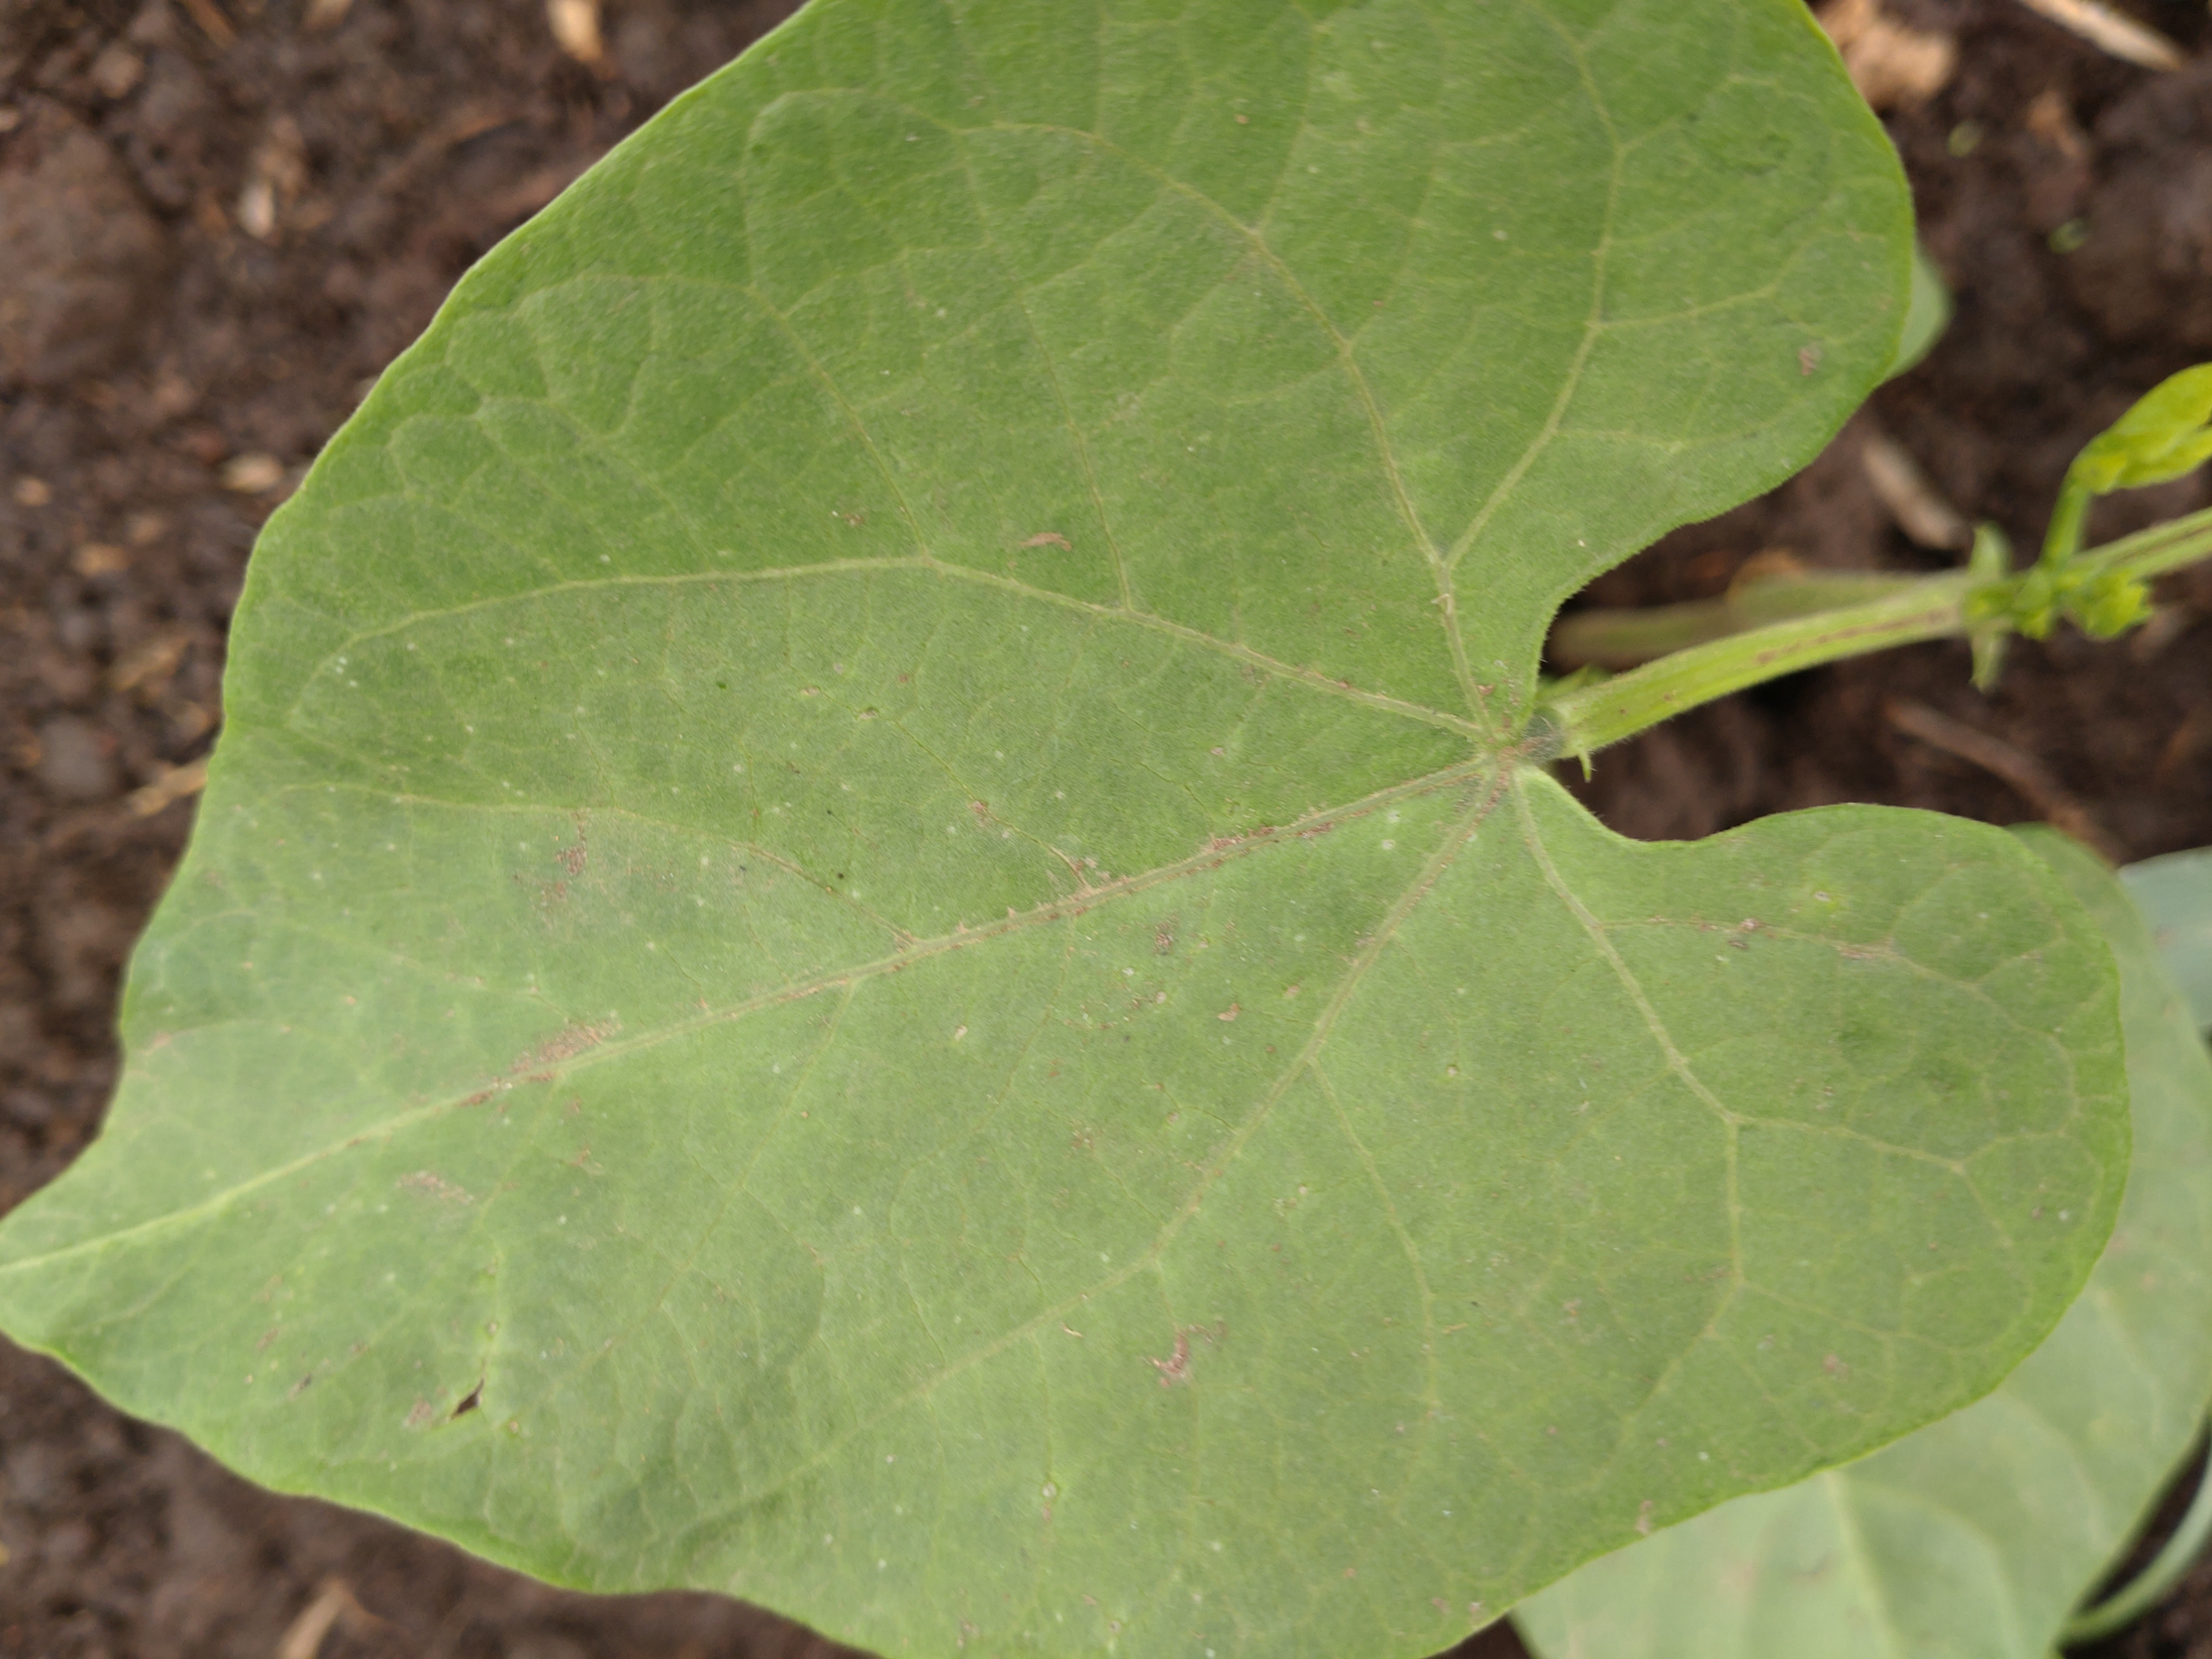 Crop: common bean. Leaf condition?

healthy
